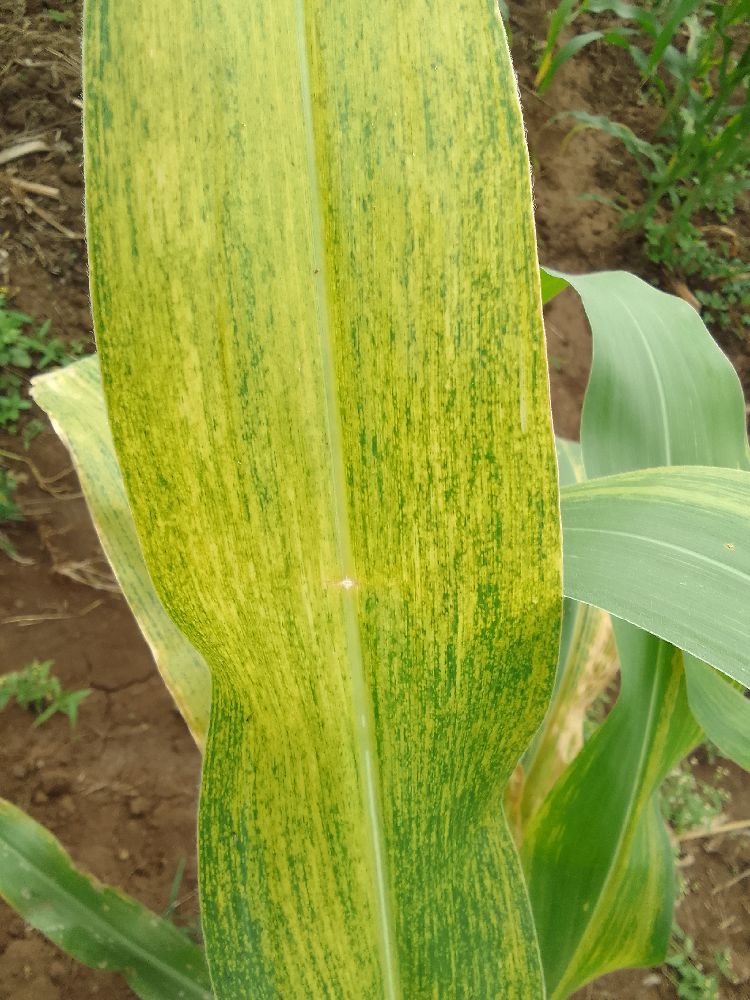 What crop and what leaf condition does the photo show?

maize, maize lethal necrosis
